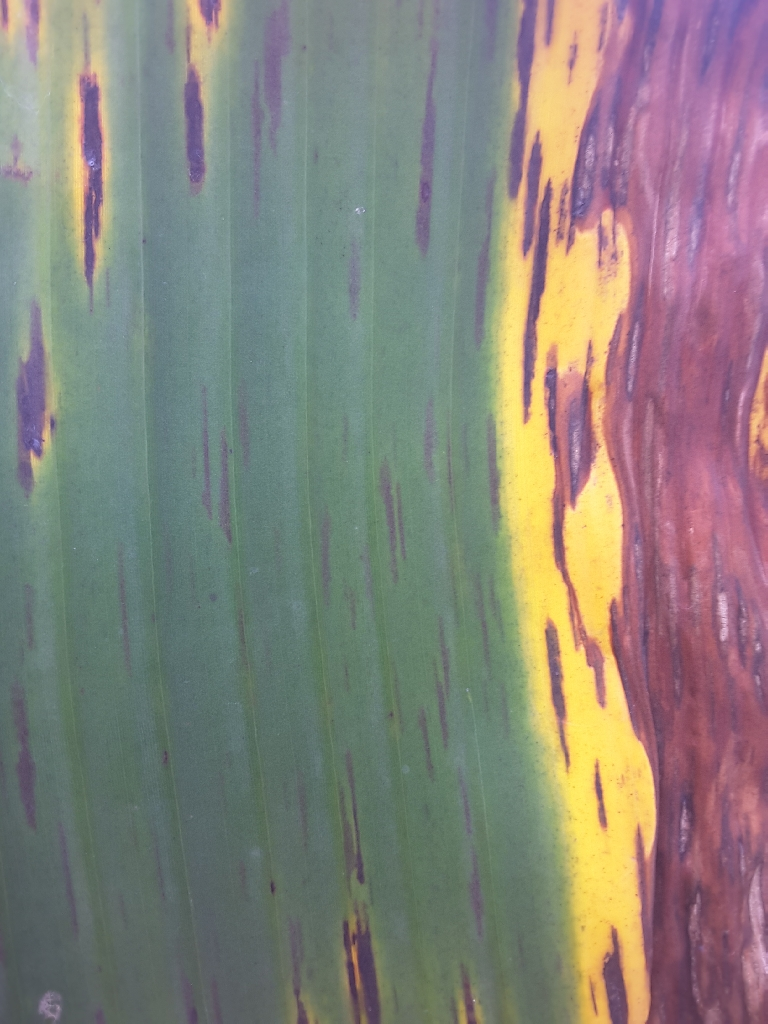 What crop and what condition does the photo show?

banana, black sigatoka
